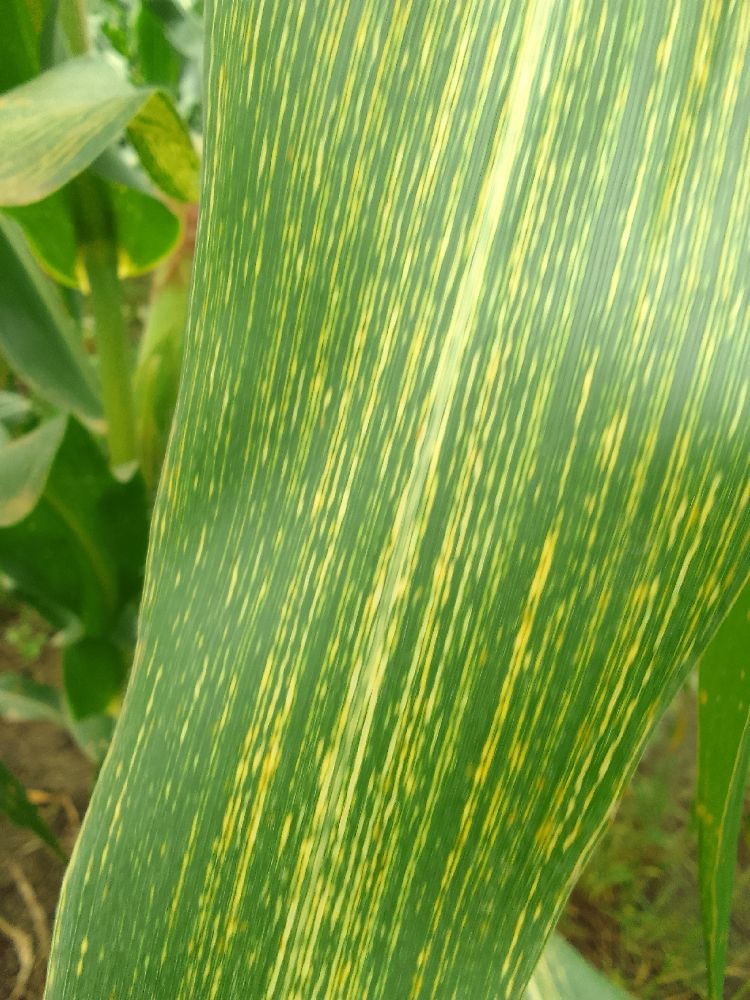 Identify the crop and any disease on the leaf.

maize, maize streak virus
